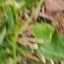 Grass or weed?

grass
